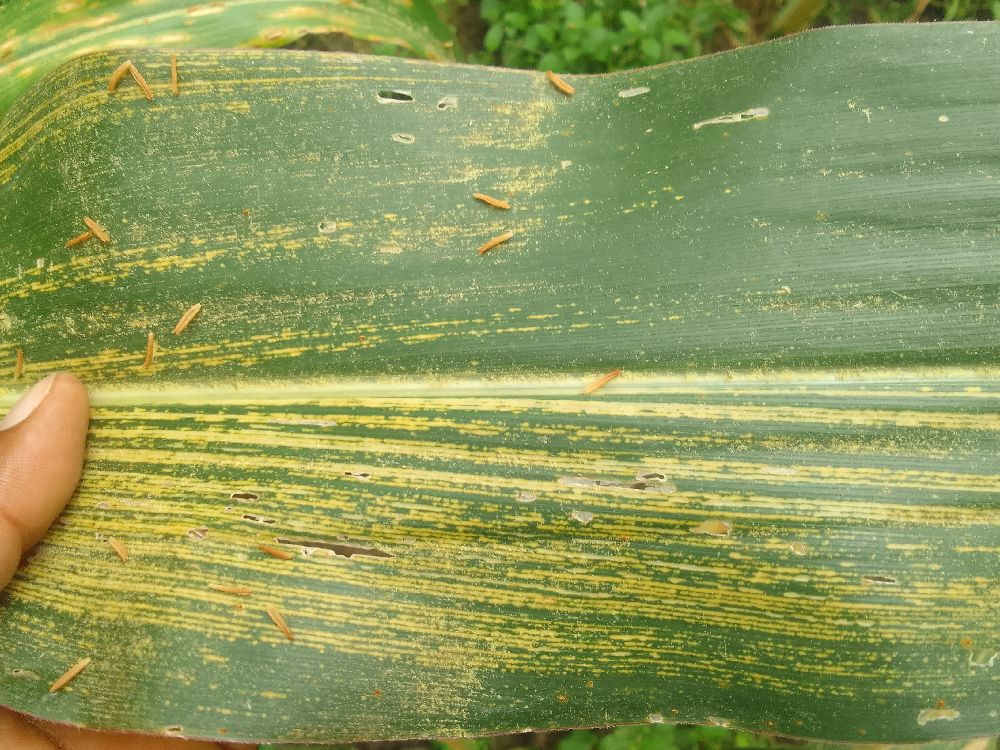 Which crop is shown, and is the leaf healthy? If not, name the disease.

maize, maize streak virus
